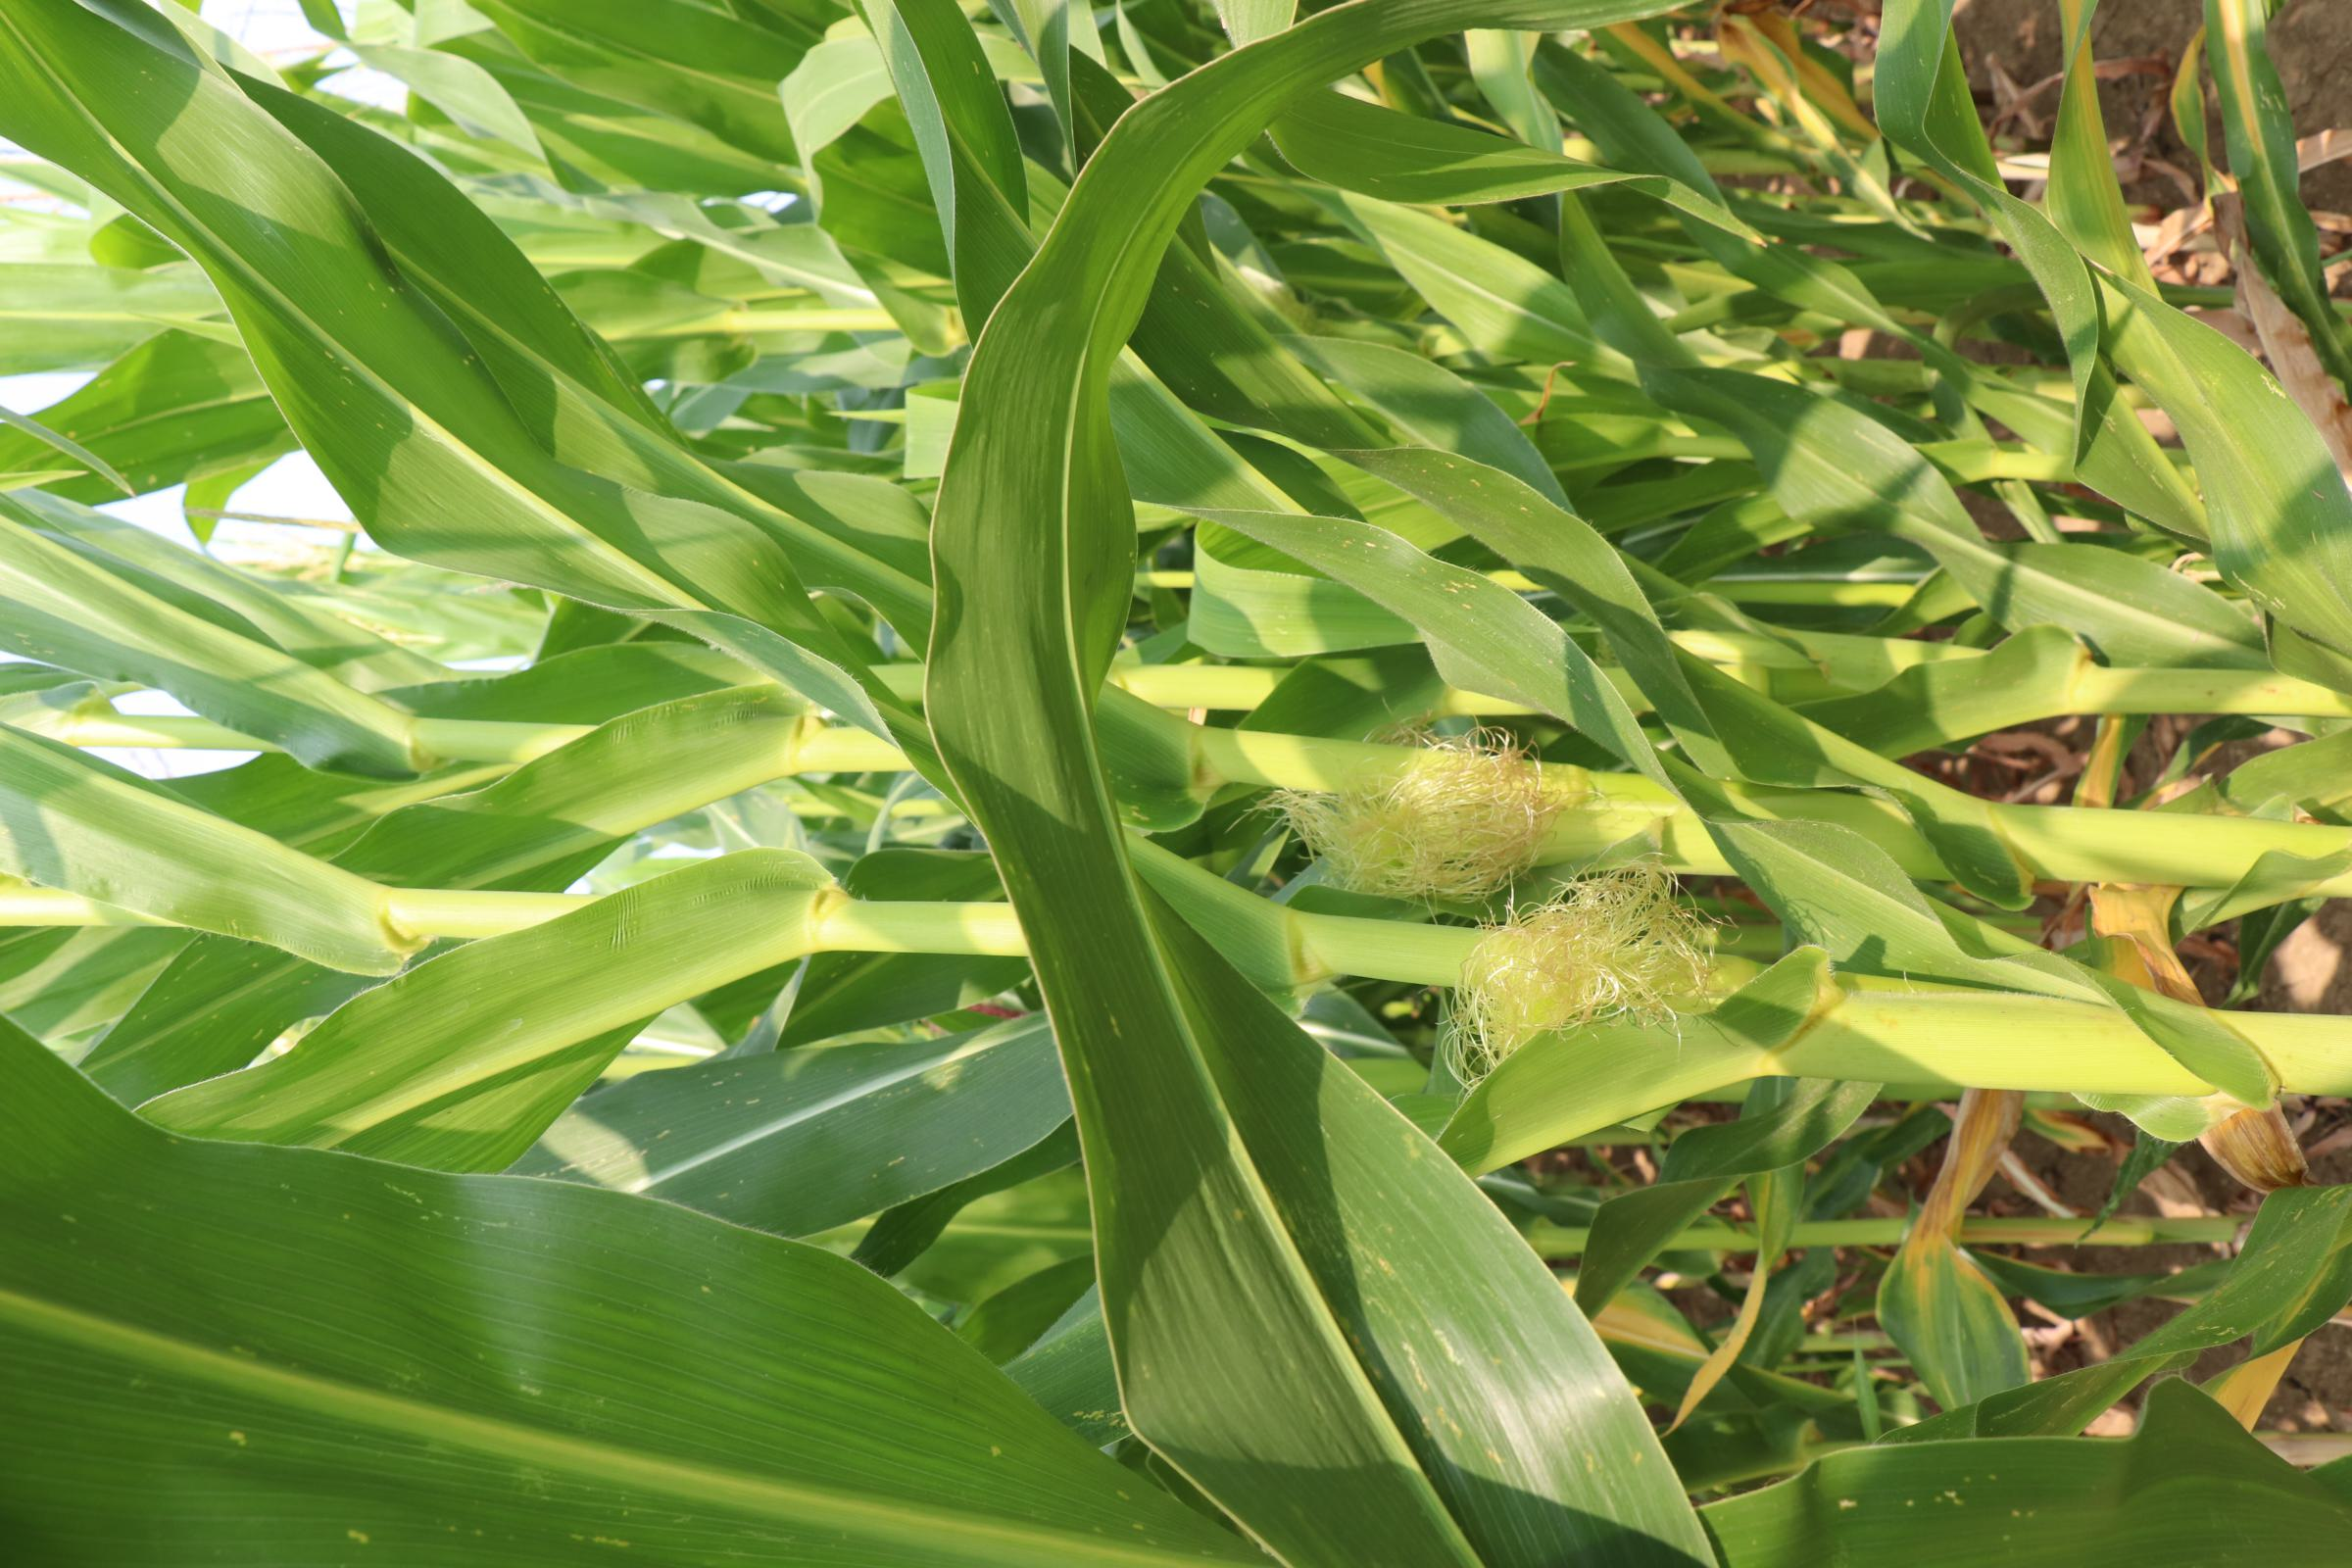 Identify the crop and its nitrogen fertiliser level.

maize, reduced nitrogen fertilisation
